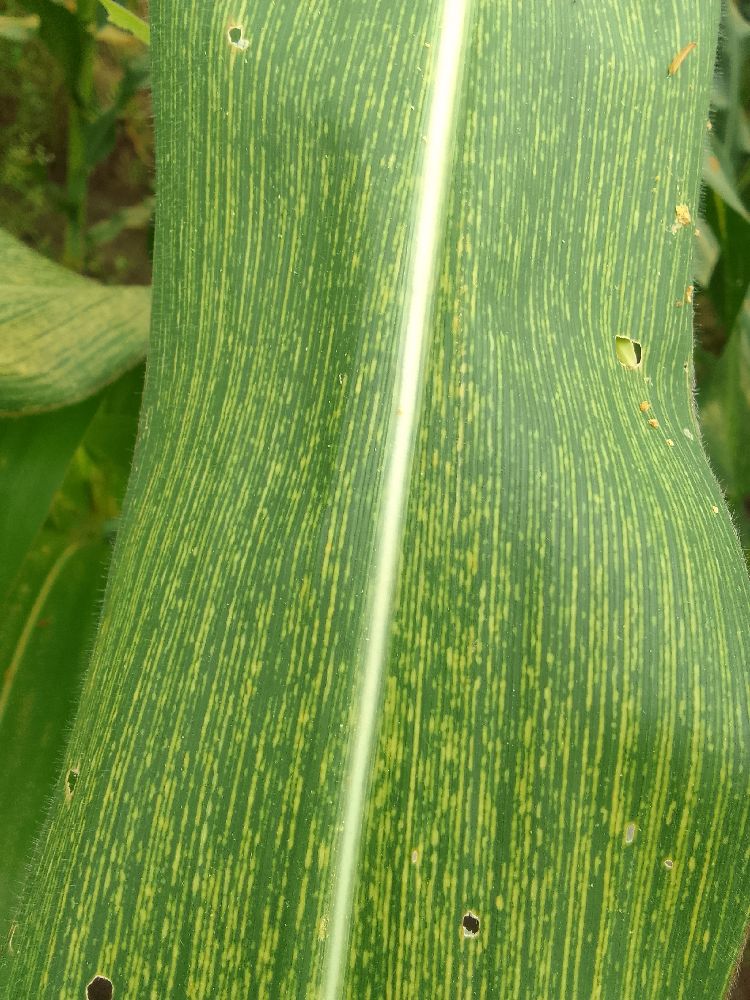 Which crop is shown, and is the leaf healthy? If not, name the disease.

maize, maize streak virus
